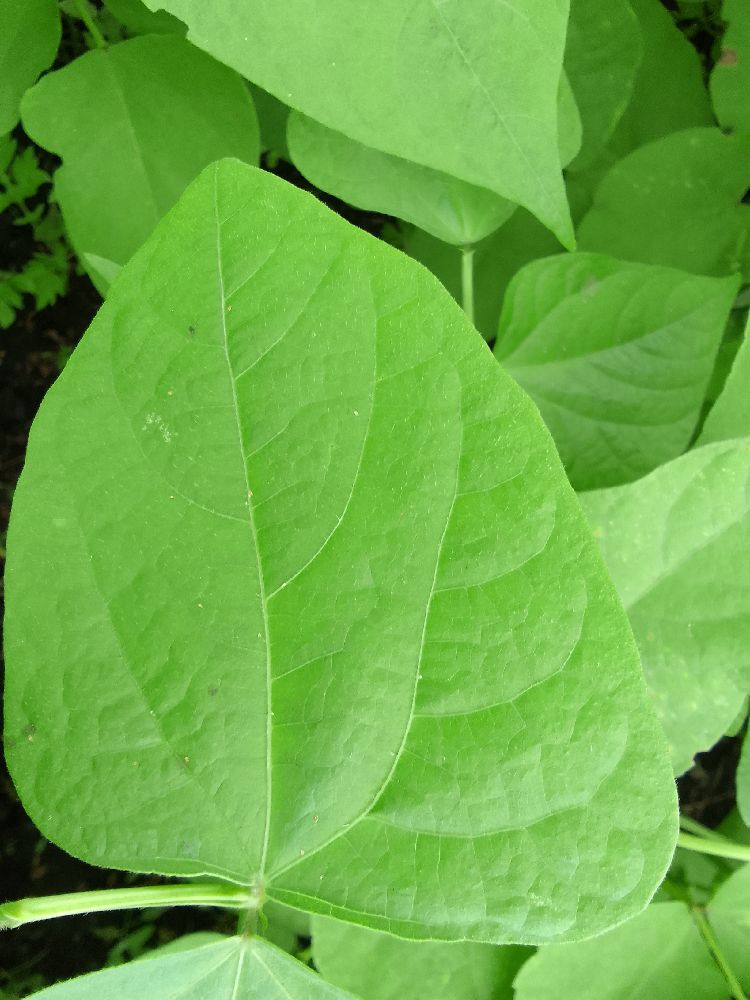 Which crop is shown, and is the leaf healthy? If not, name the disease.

common bean, healthy
